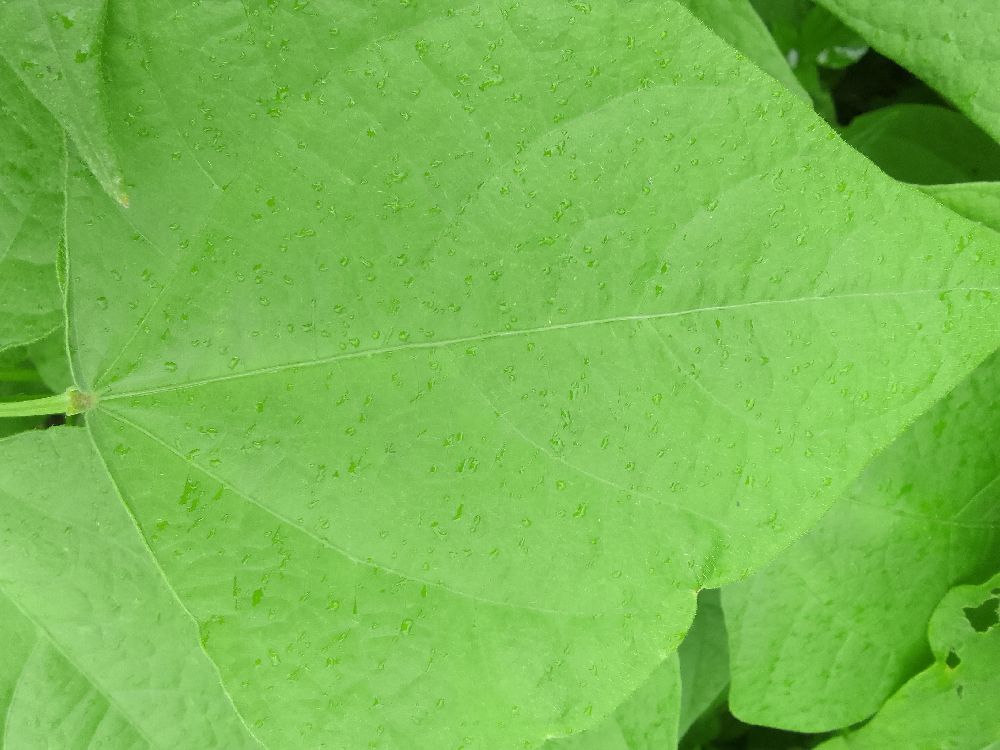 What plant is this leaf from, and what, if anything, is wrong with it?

common bean, healthy
